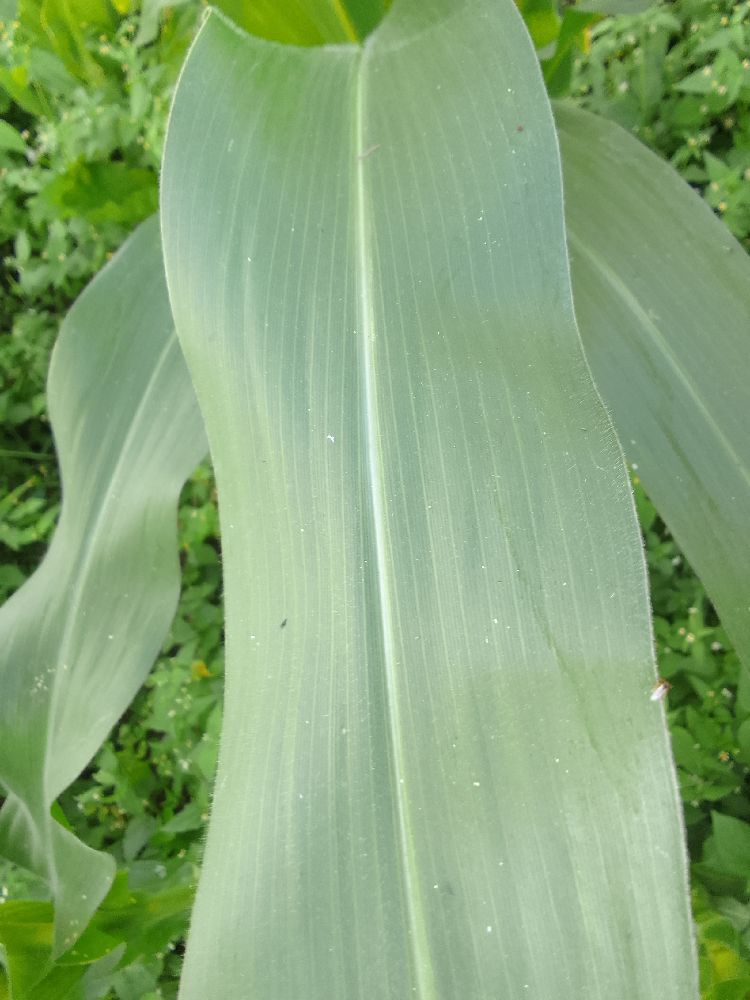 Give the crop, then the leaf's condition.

maize, healthy
